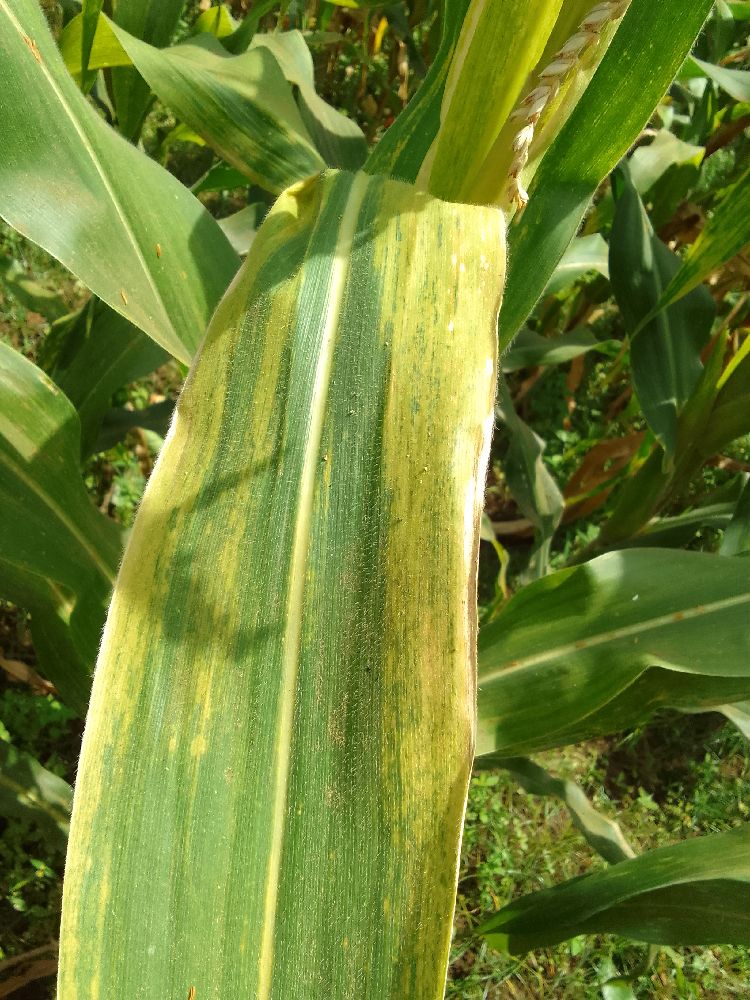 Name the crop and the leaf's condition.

maize, maize lethal necrosis
